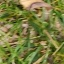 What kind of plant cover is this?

grass
